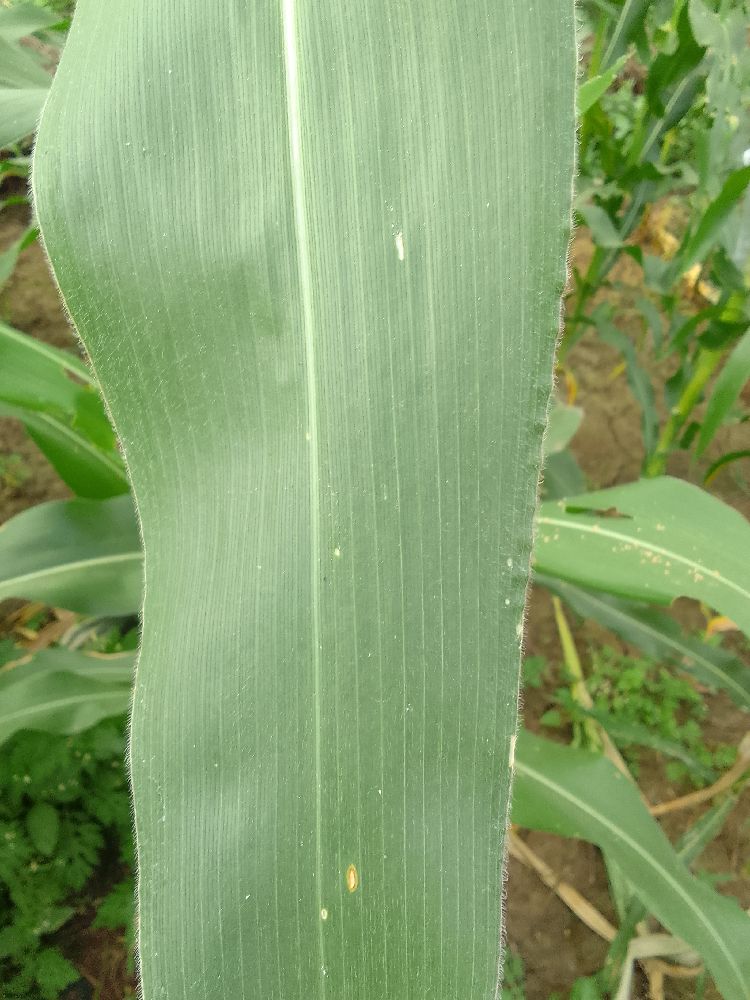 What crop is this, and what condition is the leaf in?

maize, healthy
